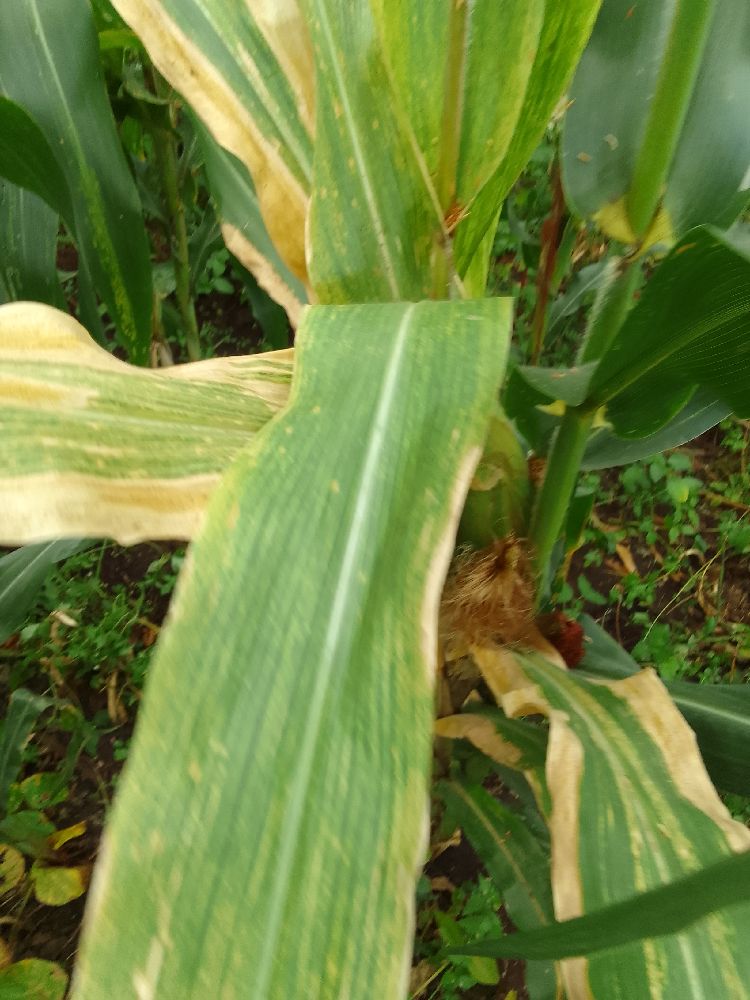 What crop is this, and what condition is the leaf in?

maize, maize lethal necrosis
